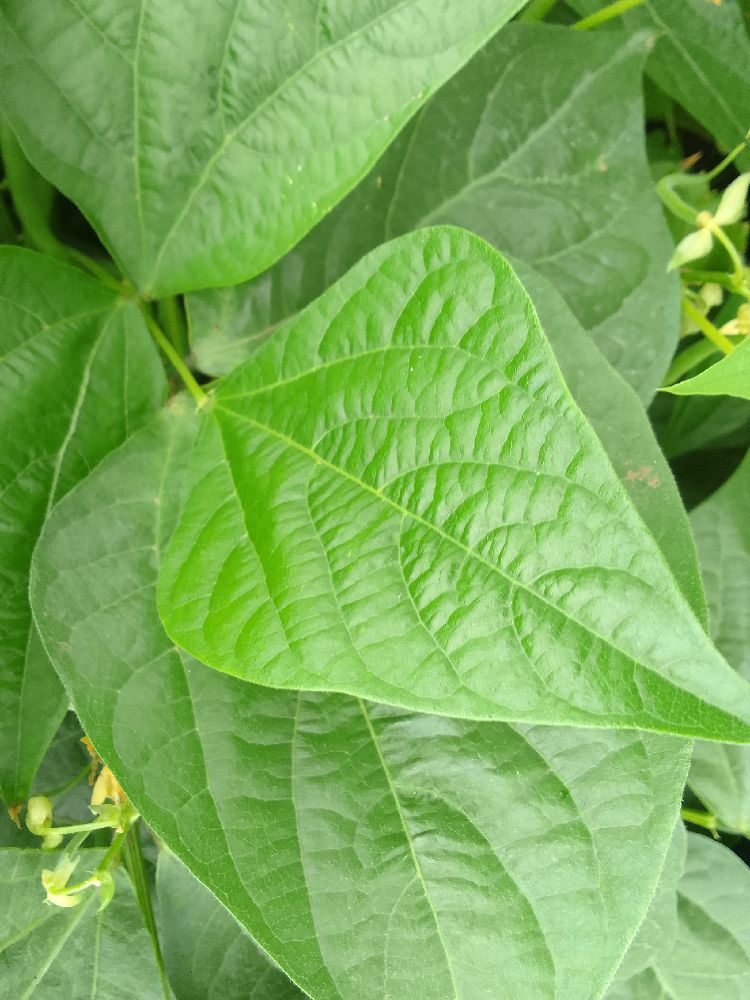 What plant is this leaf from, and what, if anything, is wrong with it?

common bean, healthy
